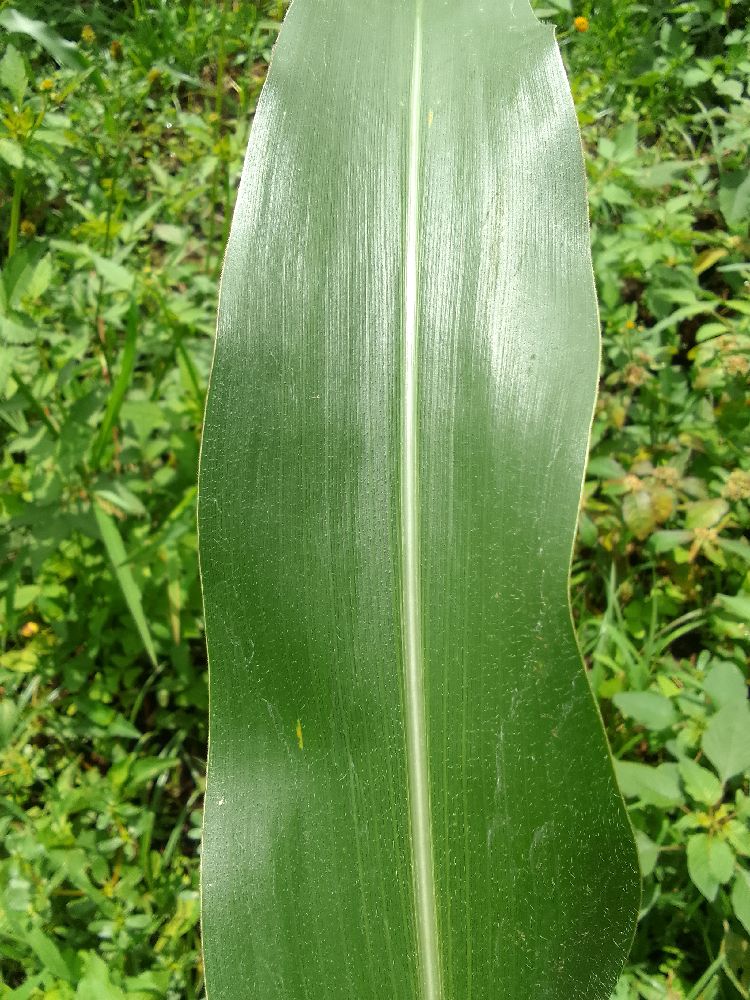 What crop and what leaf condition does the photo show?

maize, healthy
